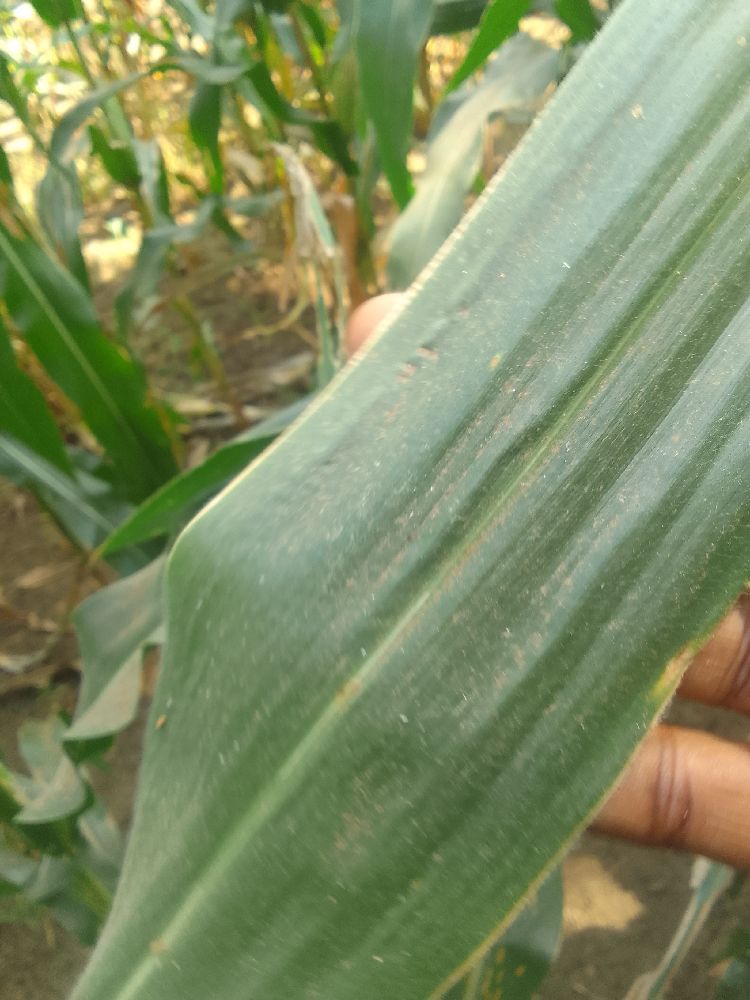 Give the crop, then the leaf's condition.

maize, healthy
